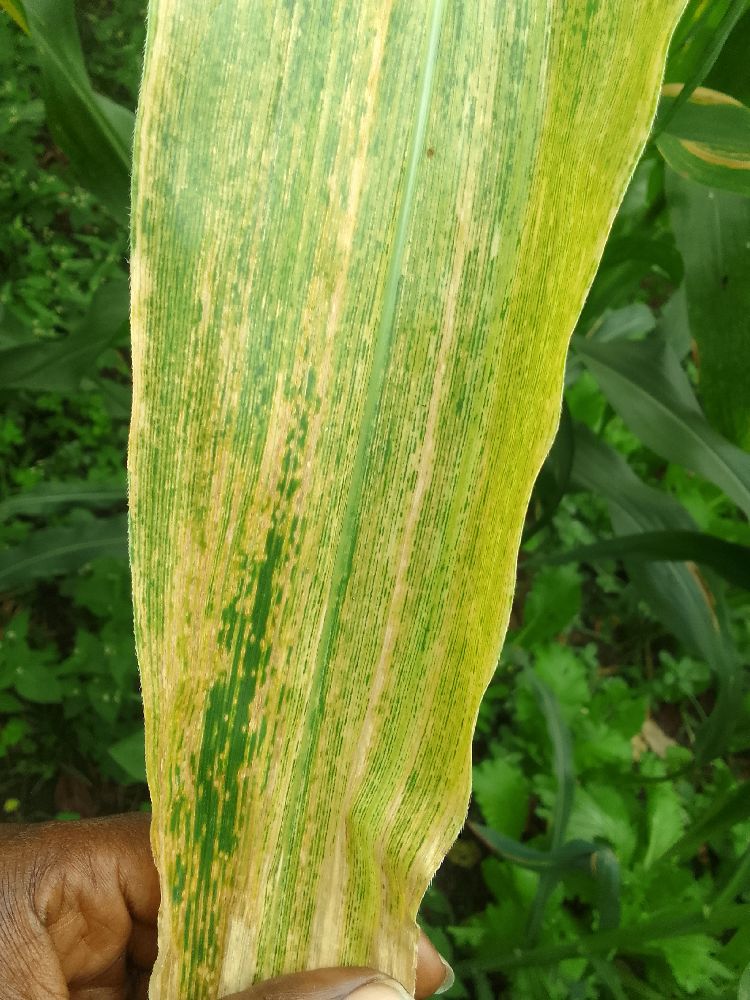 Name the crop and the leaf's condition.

maize, maize lethal necrosis
